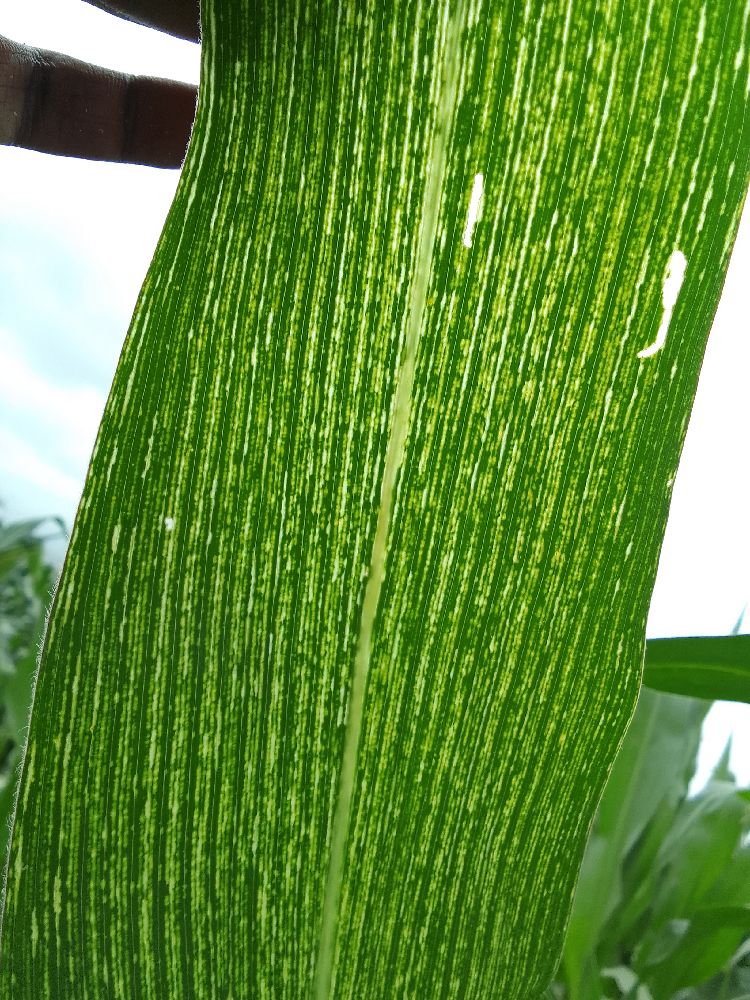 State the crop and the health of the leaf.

maize, maize streak virus
